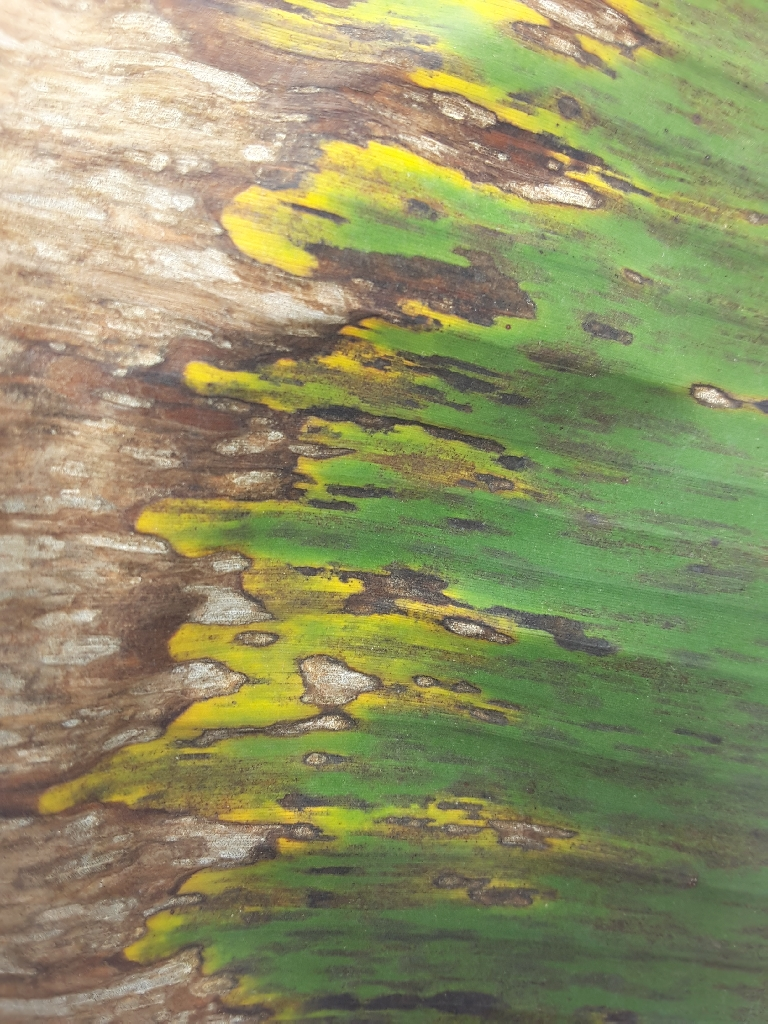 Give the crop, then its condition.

banana, black sigatoka
